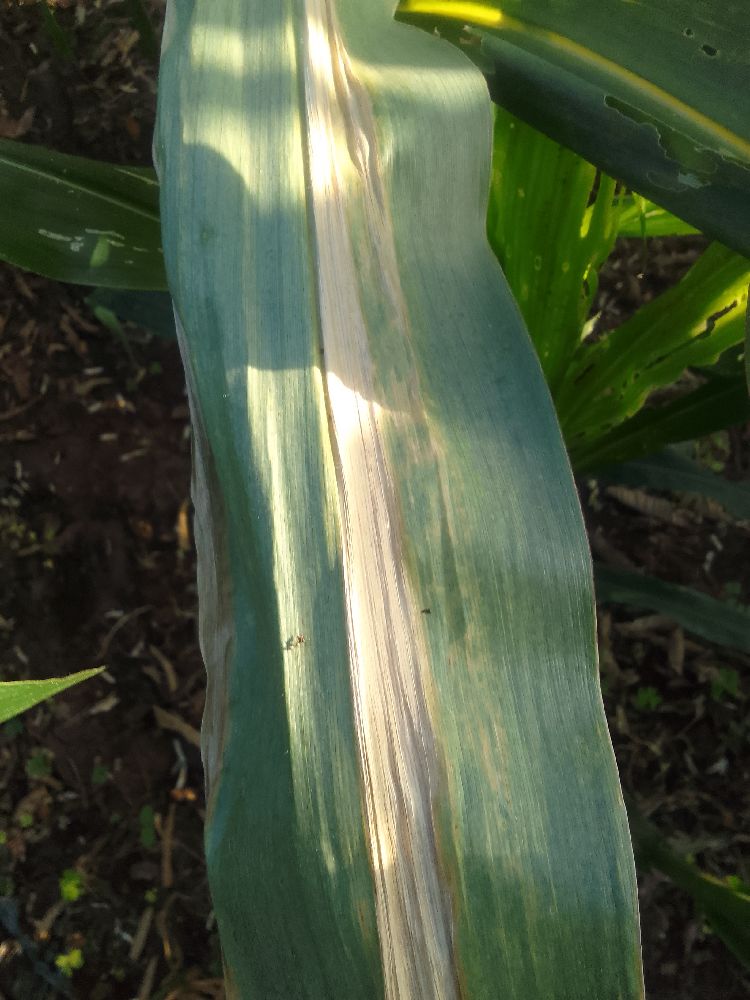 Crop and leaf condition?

maize, maize lethal necrosis
